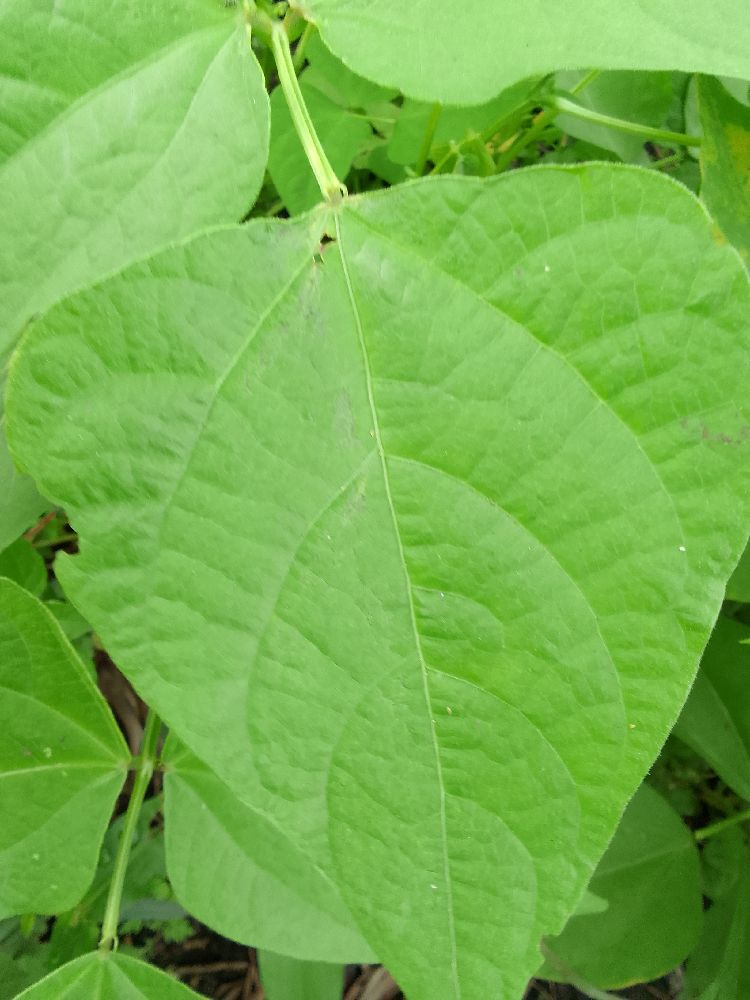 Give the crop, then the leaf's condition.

common bean, healthy
